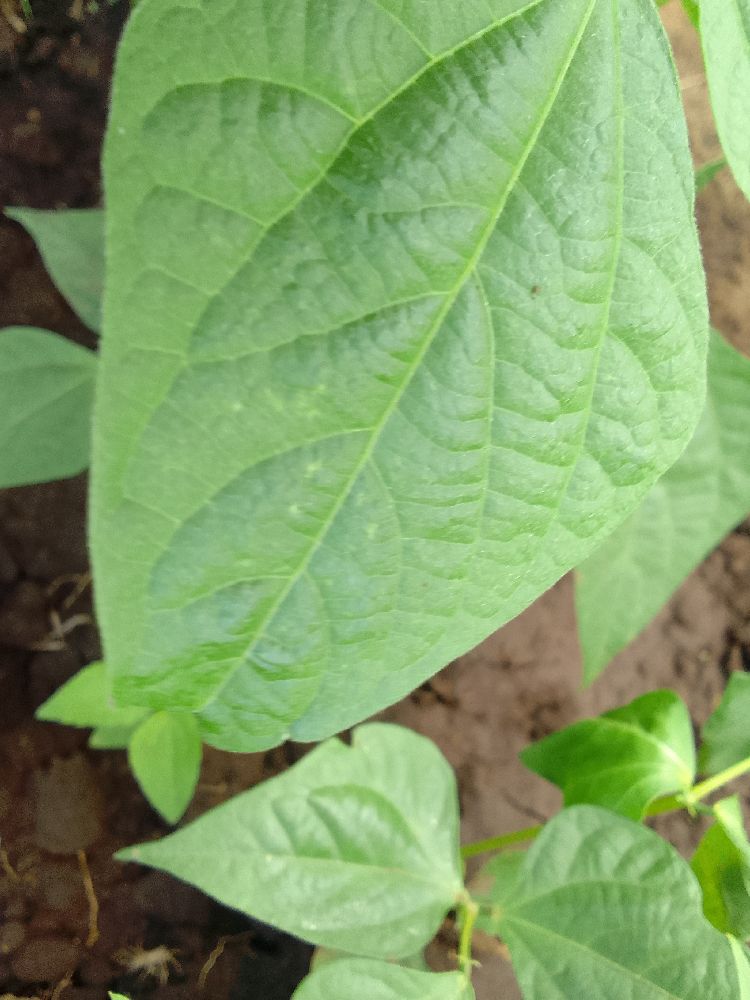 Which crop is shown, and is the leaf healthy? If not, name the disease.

common bean, healthy
